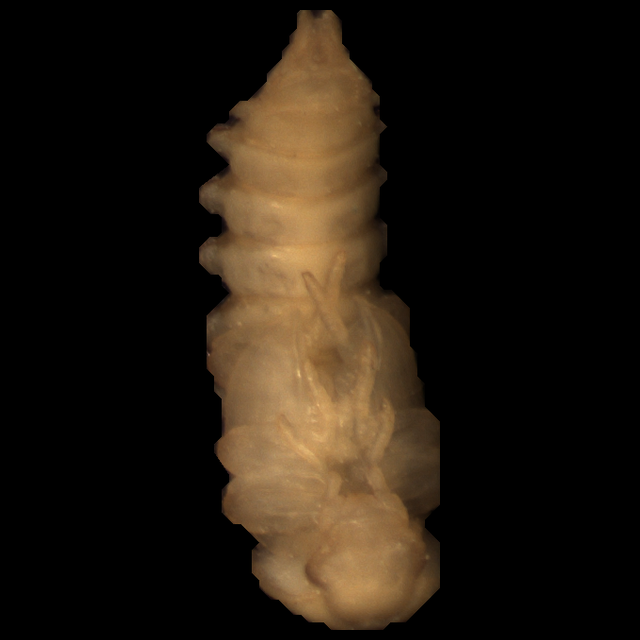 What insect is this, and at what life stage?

mealworm pupa
